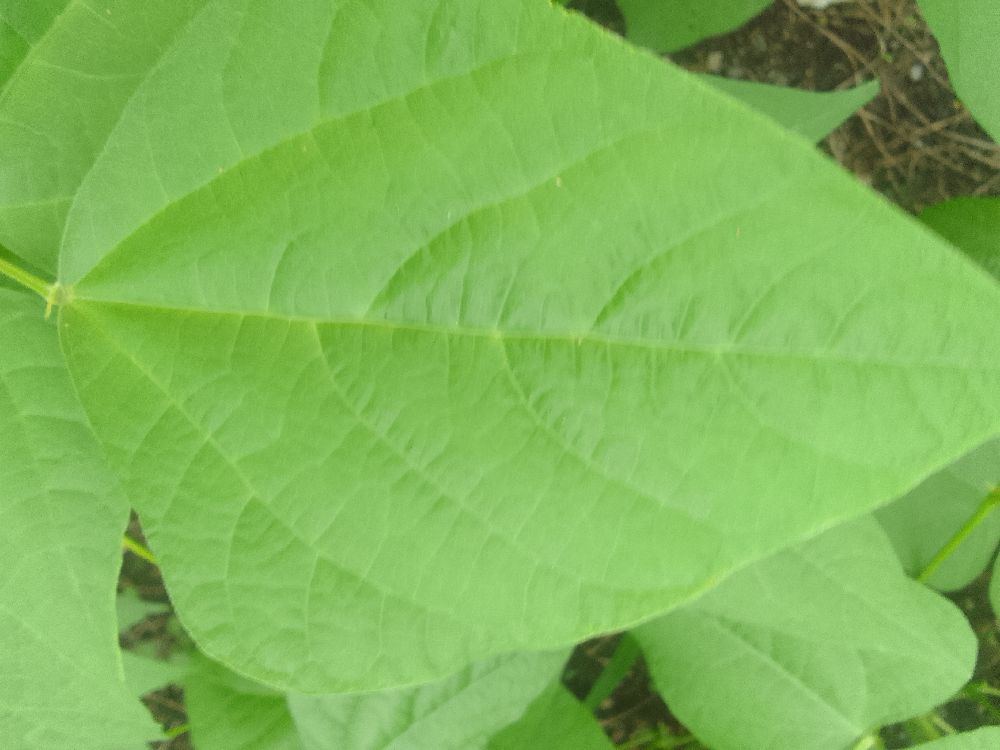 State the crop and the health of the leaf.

common bean, healthy
